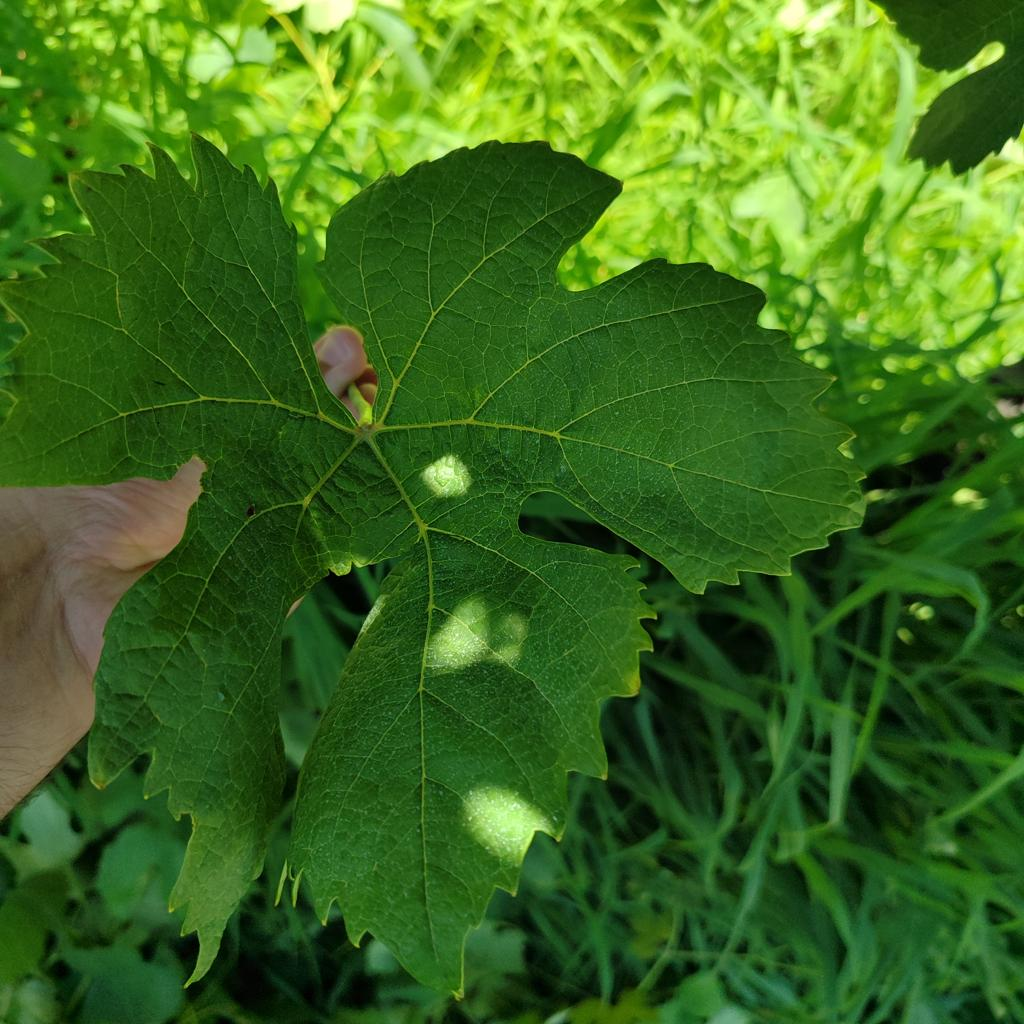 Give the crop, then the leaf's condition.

grapevine, healthy
